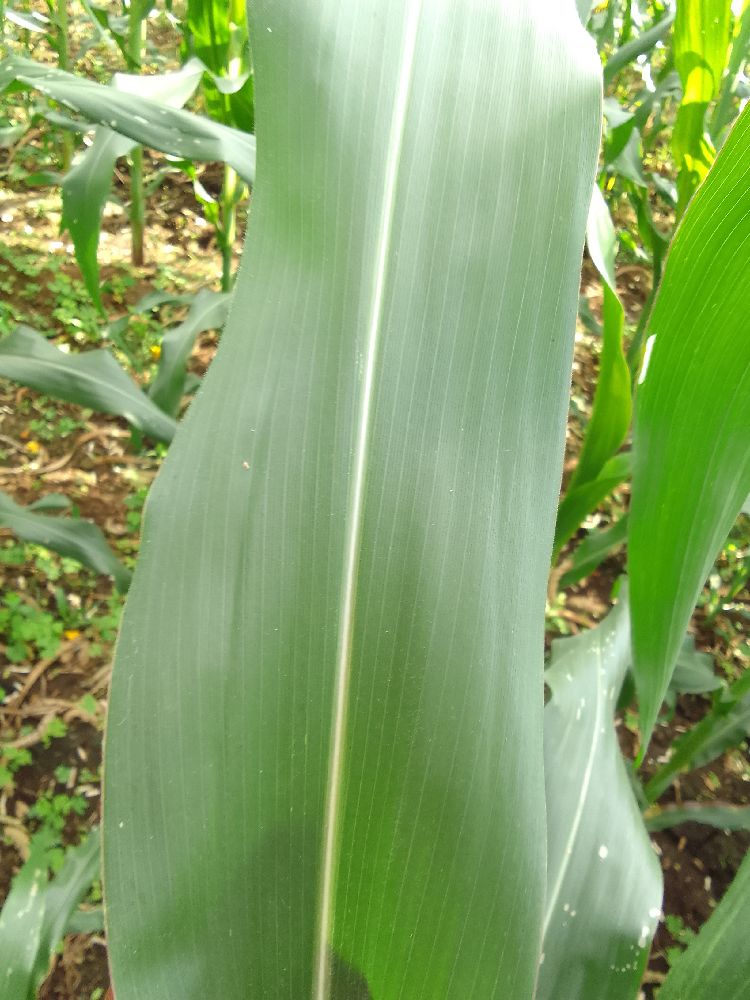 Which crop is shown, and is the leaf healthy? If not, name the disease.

maize, healthy
